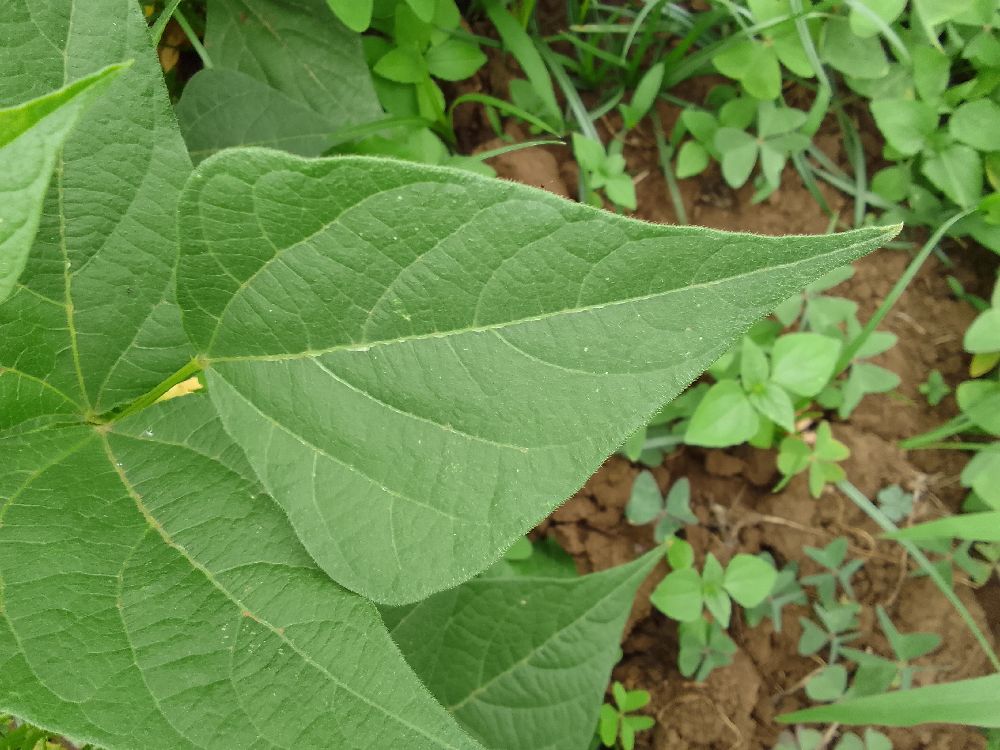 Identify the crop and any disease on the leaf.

common bean, healthy
